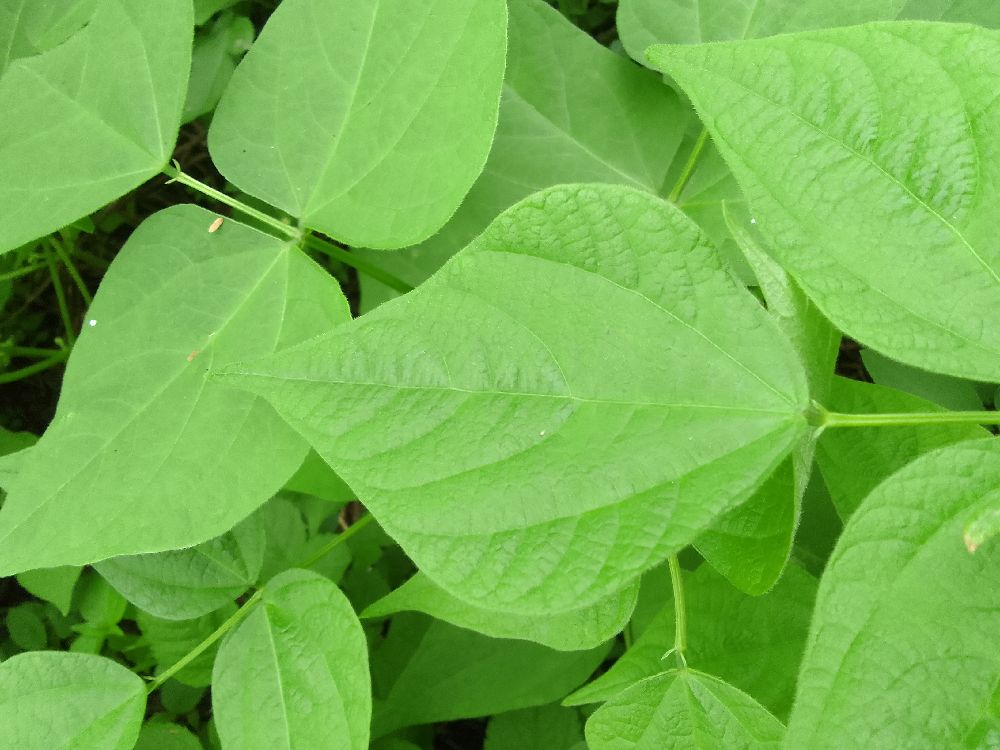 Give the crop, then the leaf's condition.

common bean, healthy
